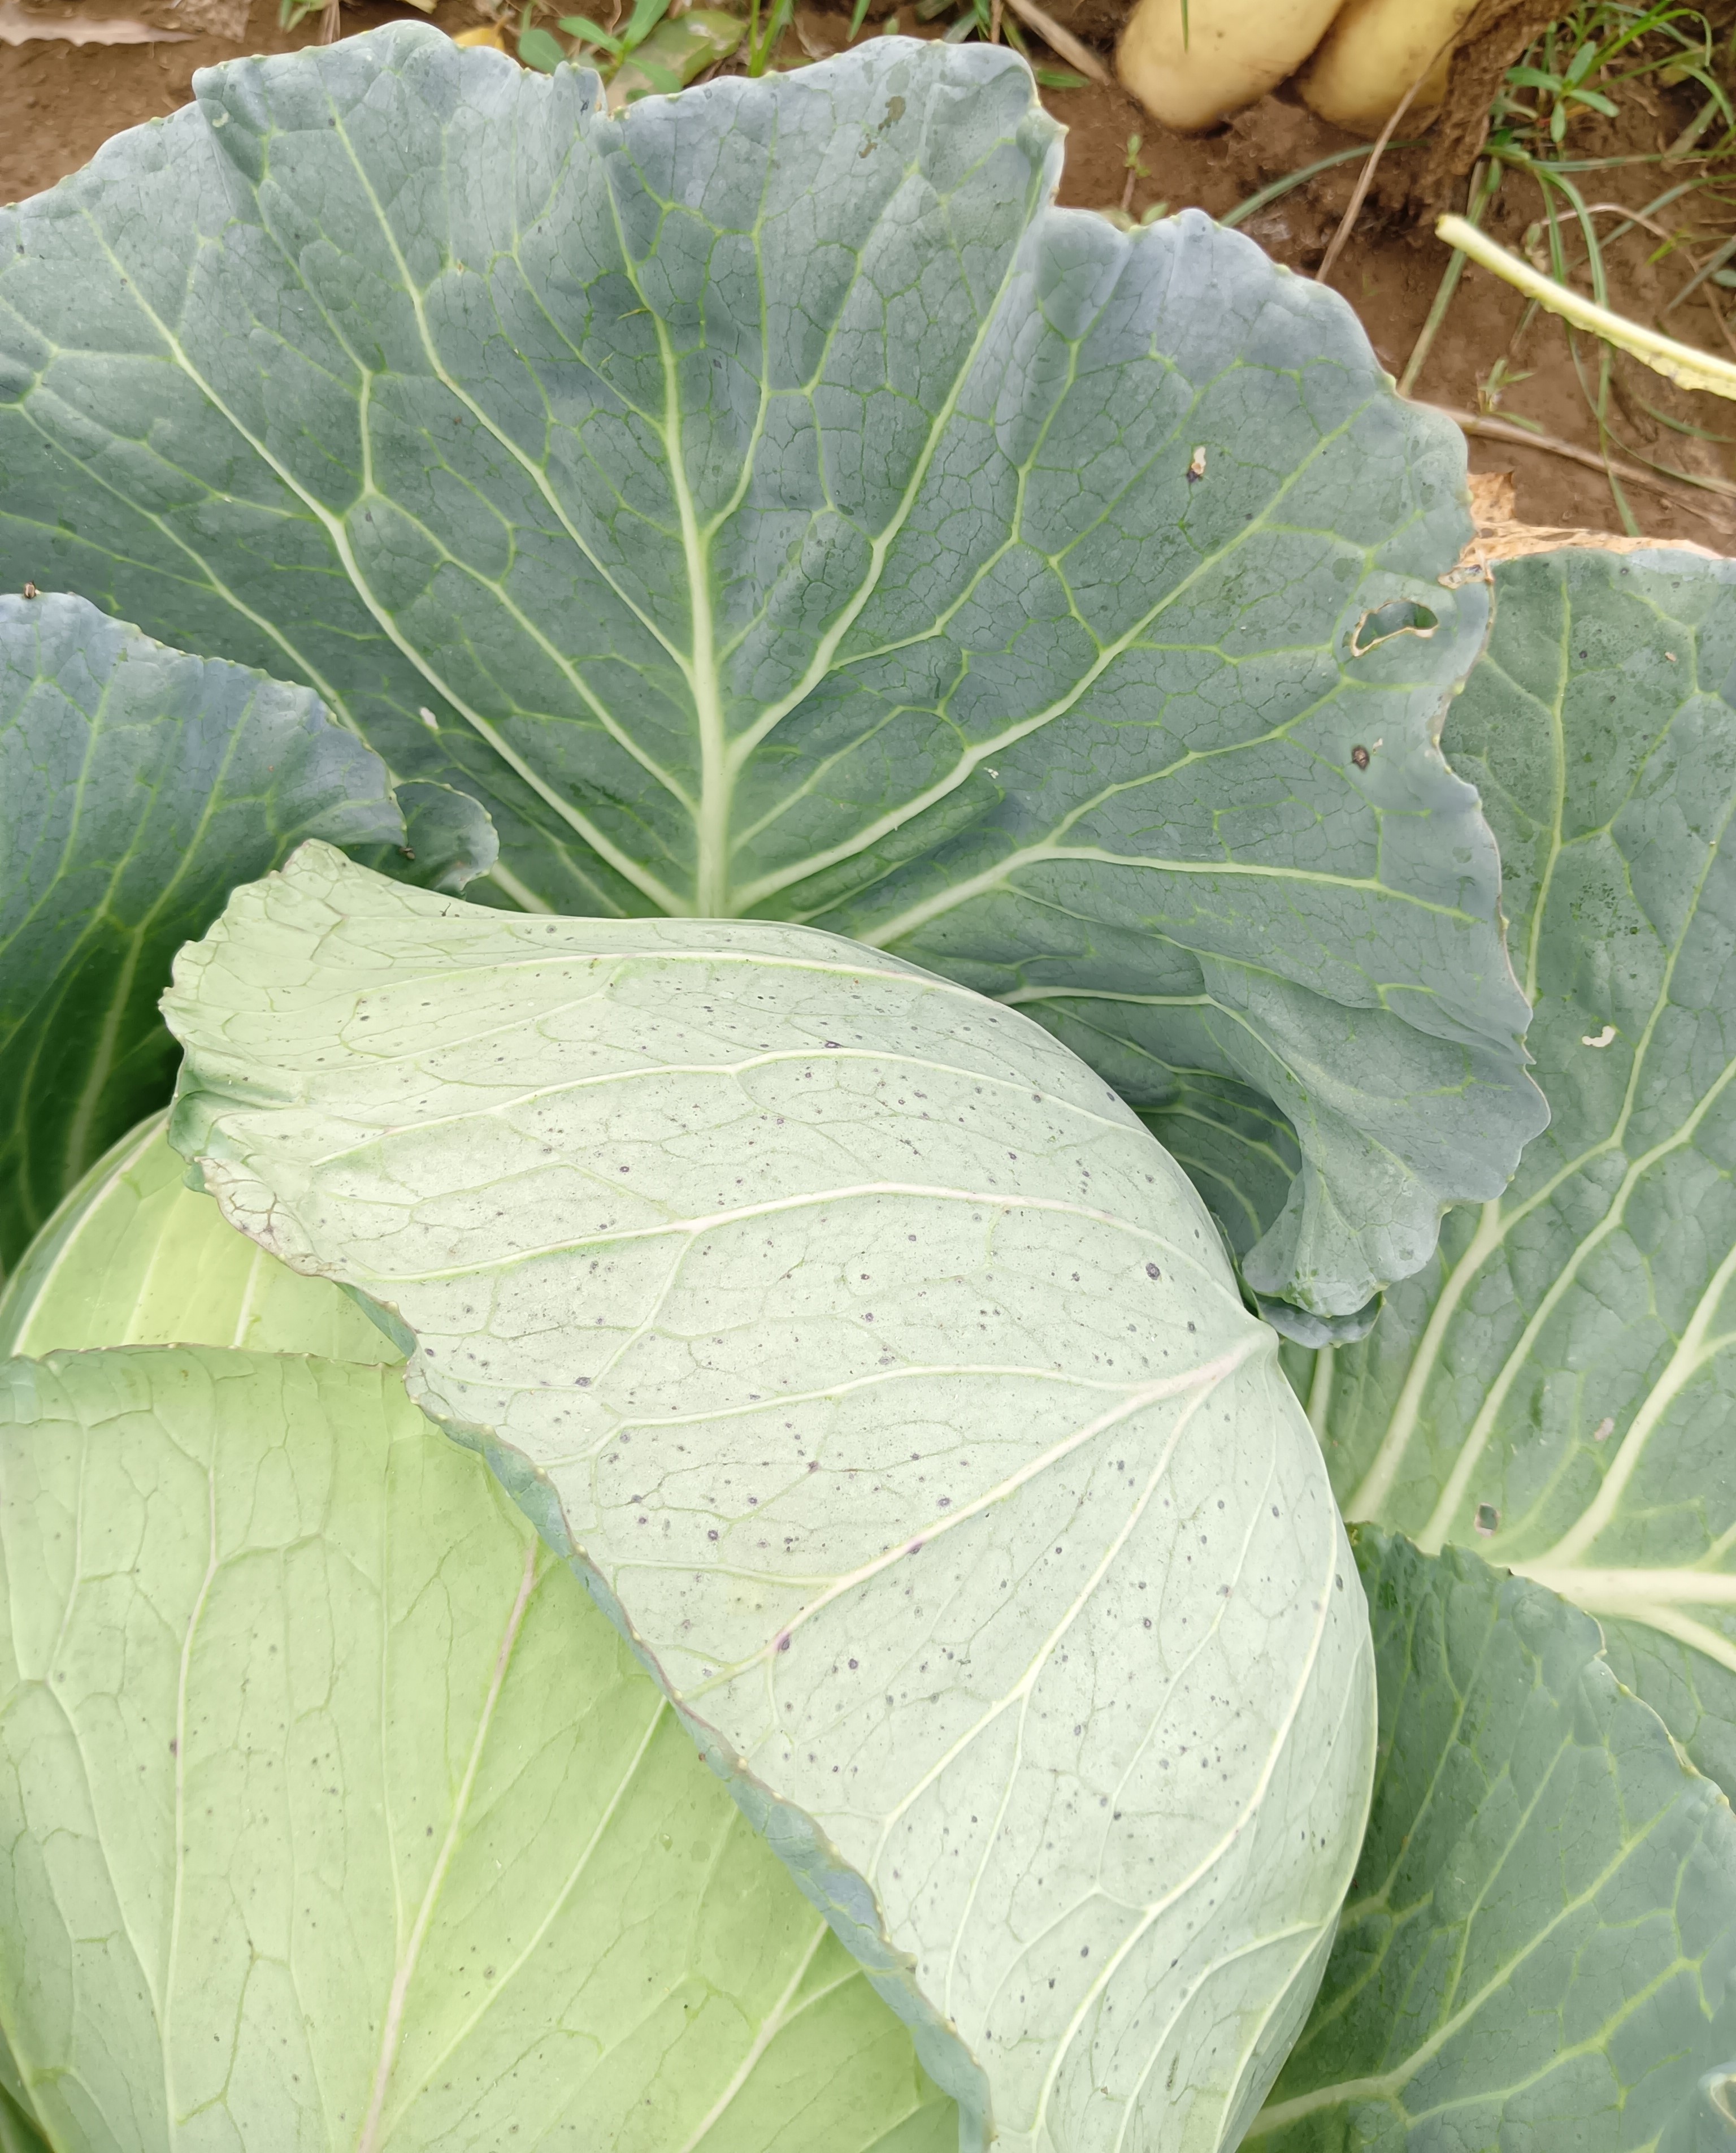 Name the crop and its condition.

cabbage, healthy
